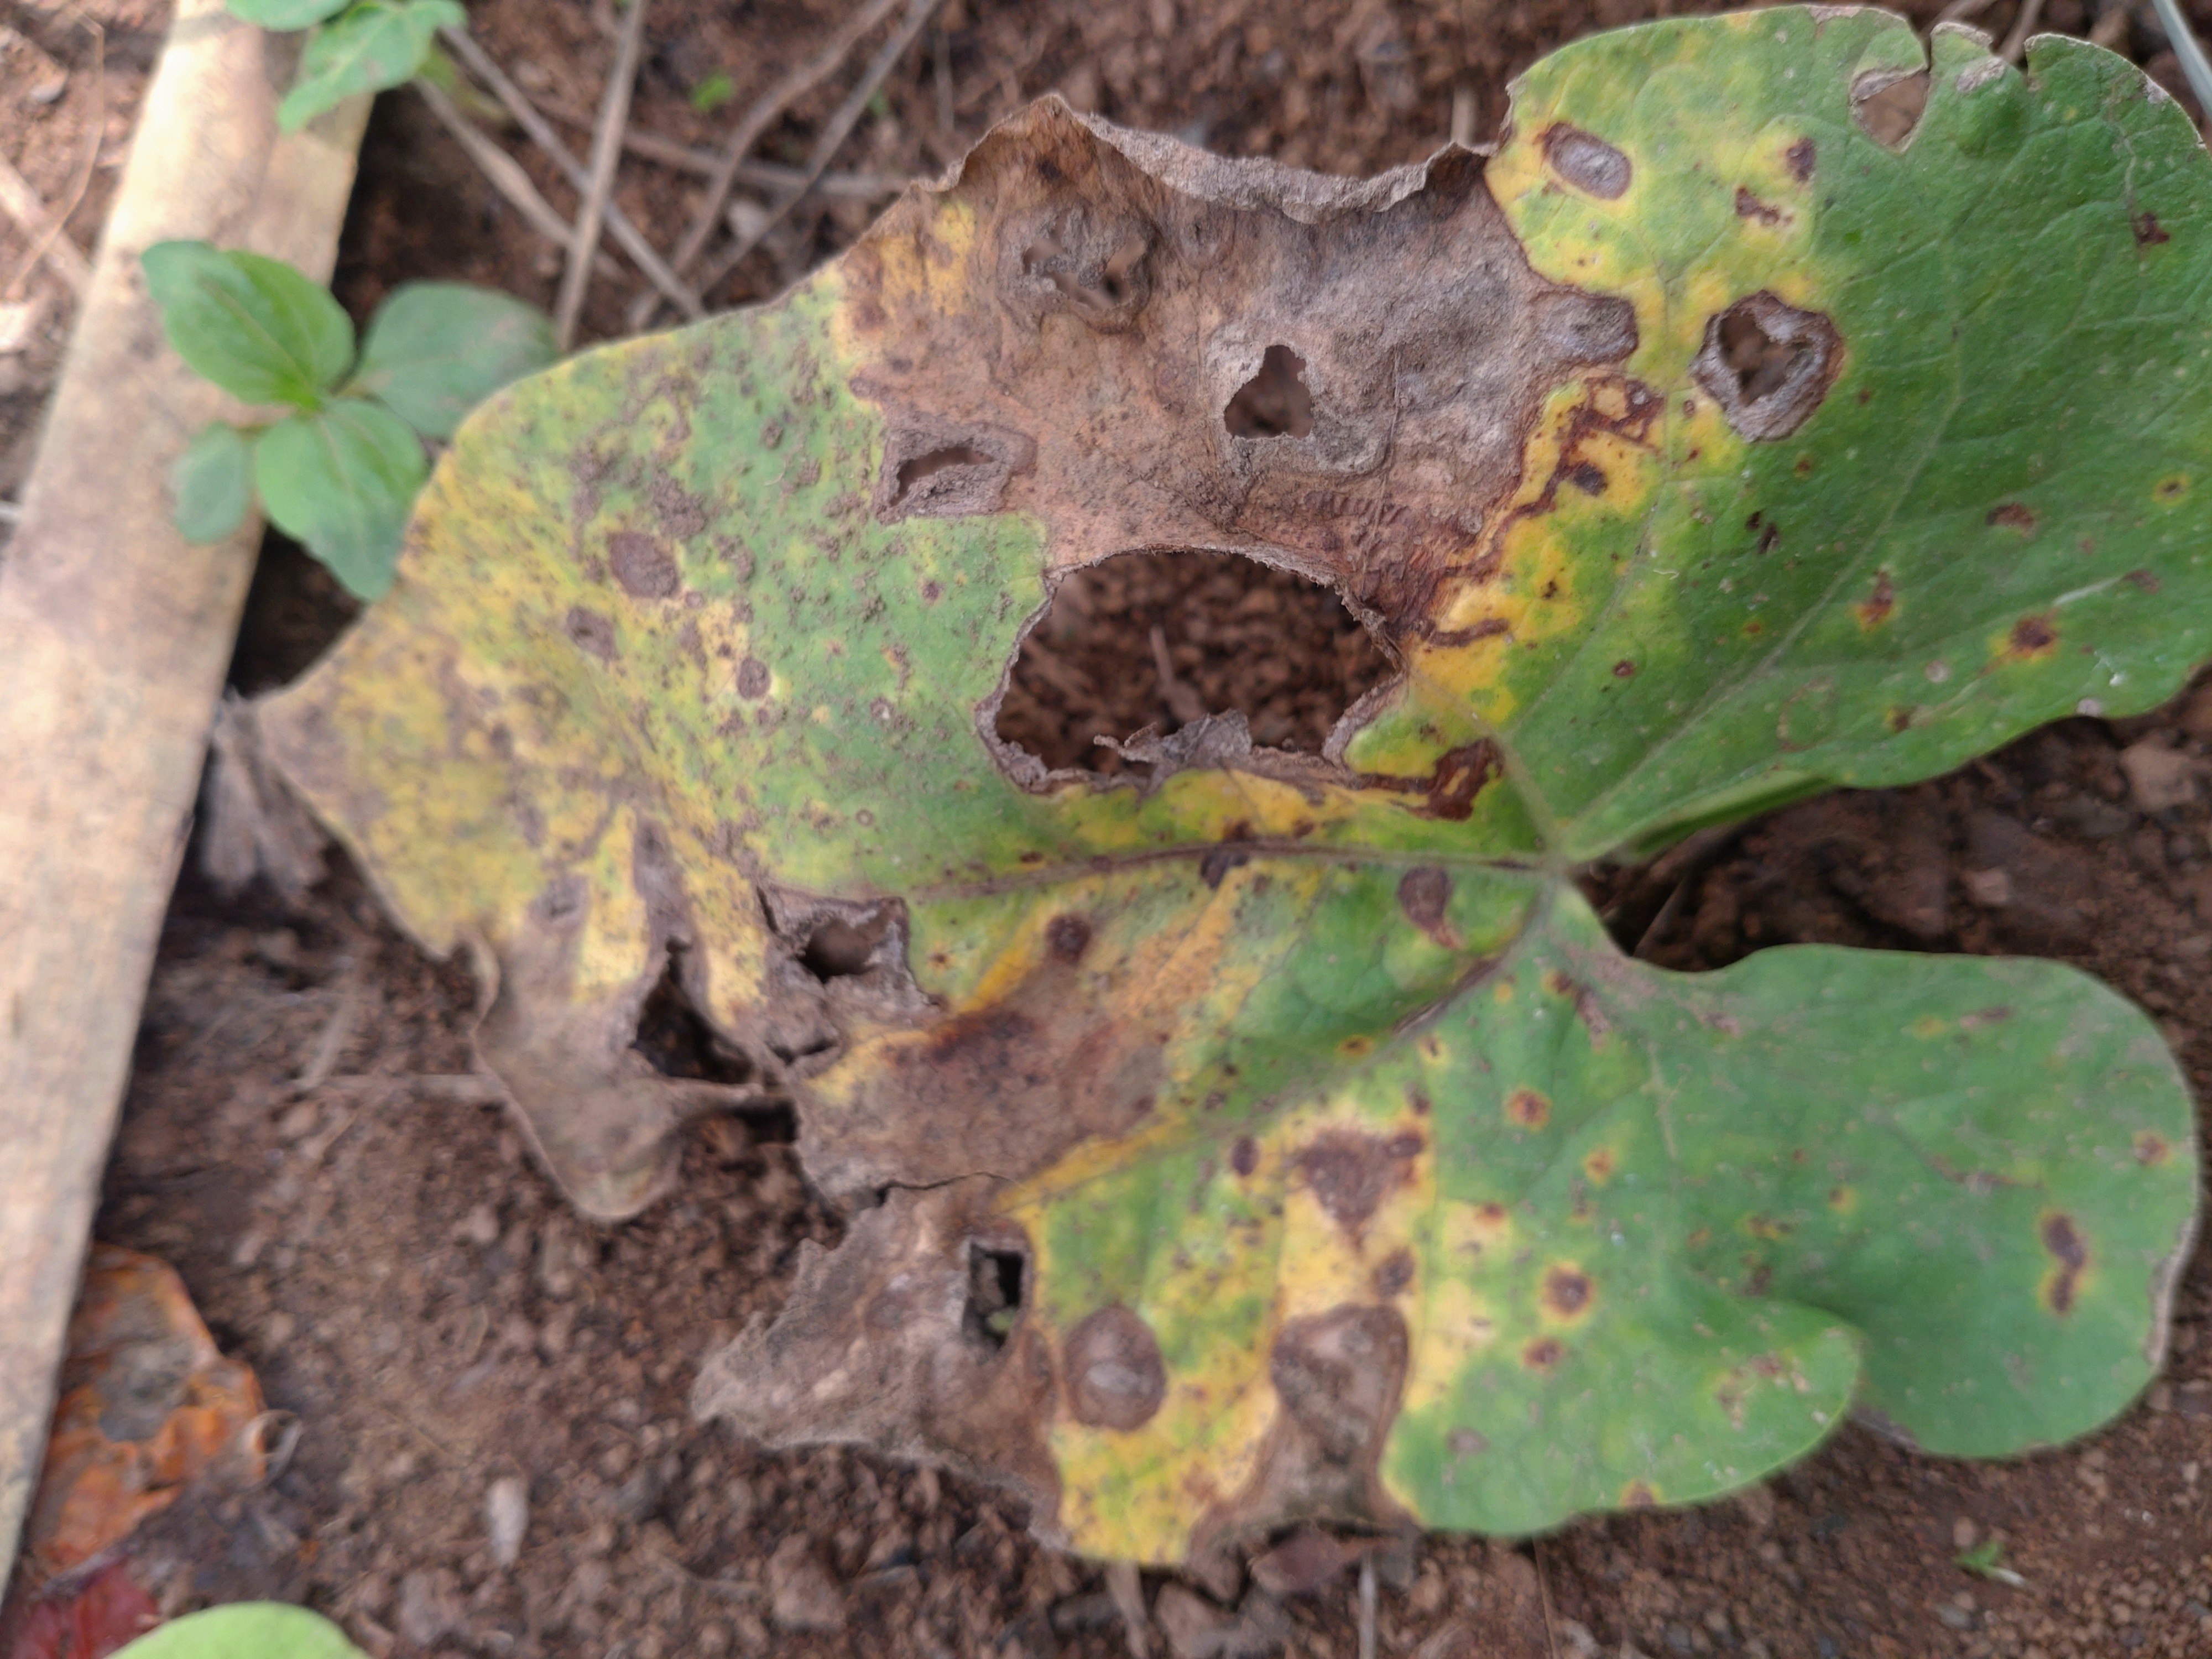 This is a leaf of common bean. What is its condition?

rust
